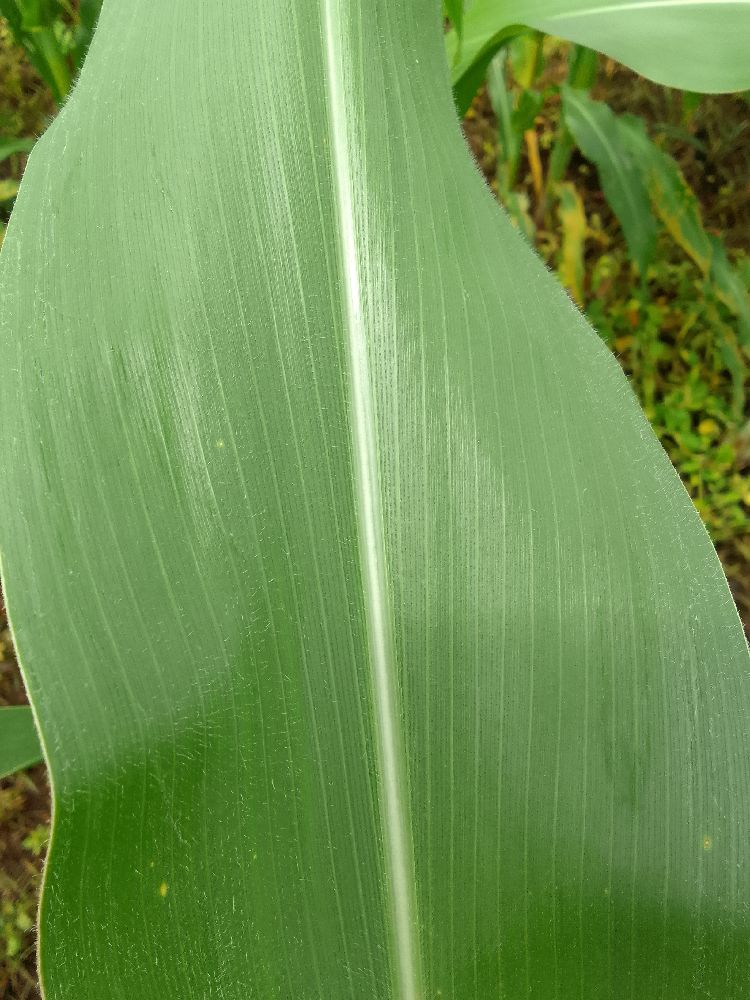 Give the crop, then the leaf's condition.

maize, healthy
